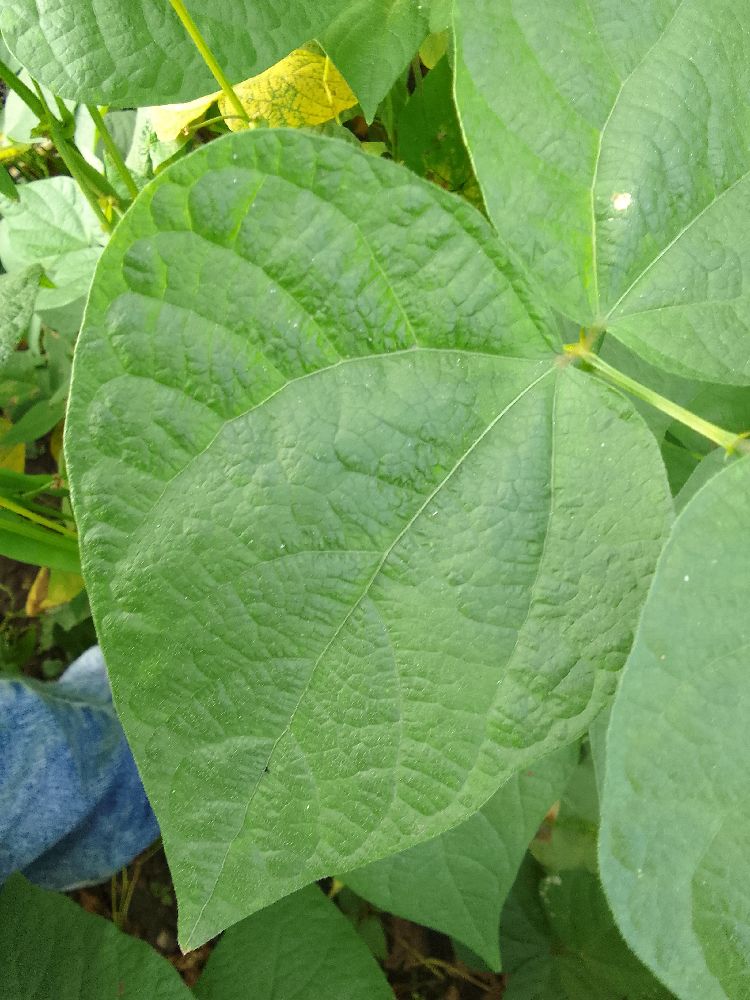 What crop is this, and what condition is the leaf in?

common bean, healthy
